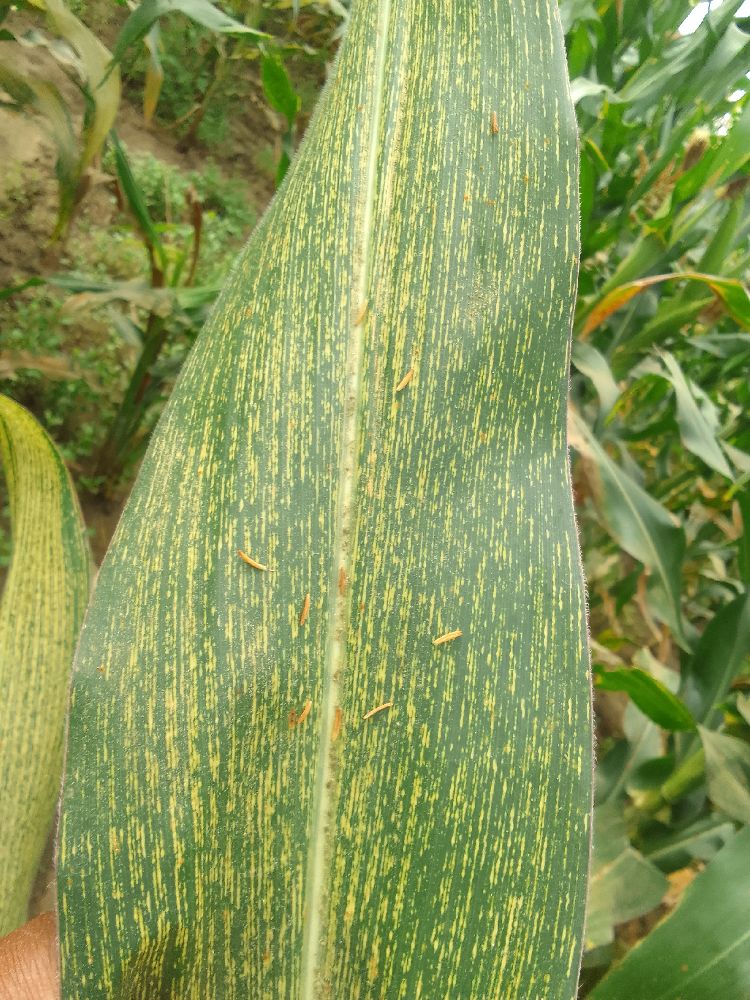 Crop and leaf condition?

maize, maize streak virus
